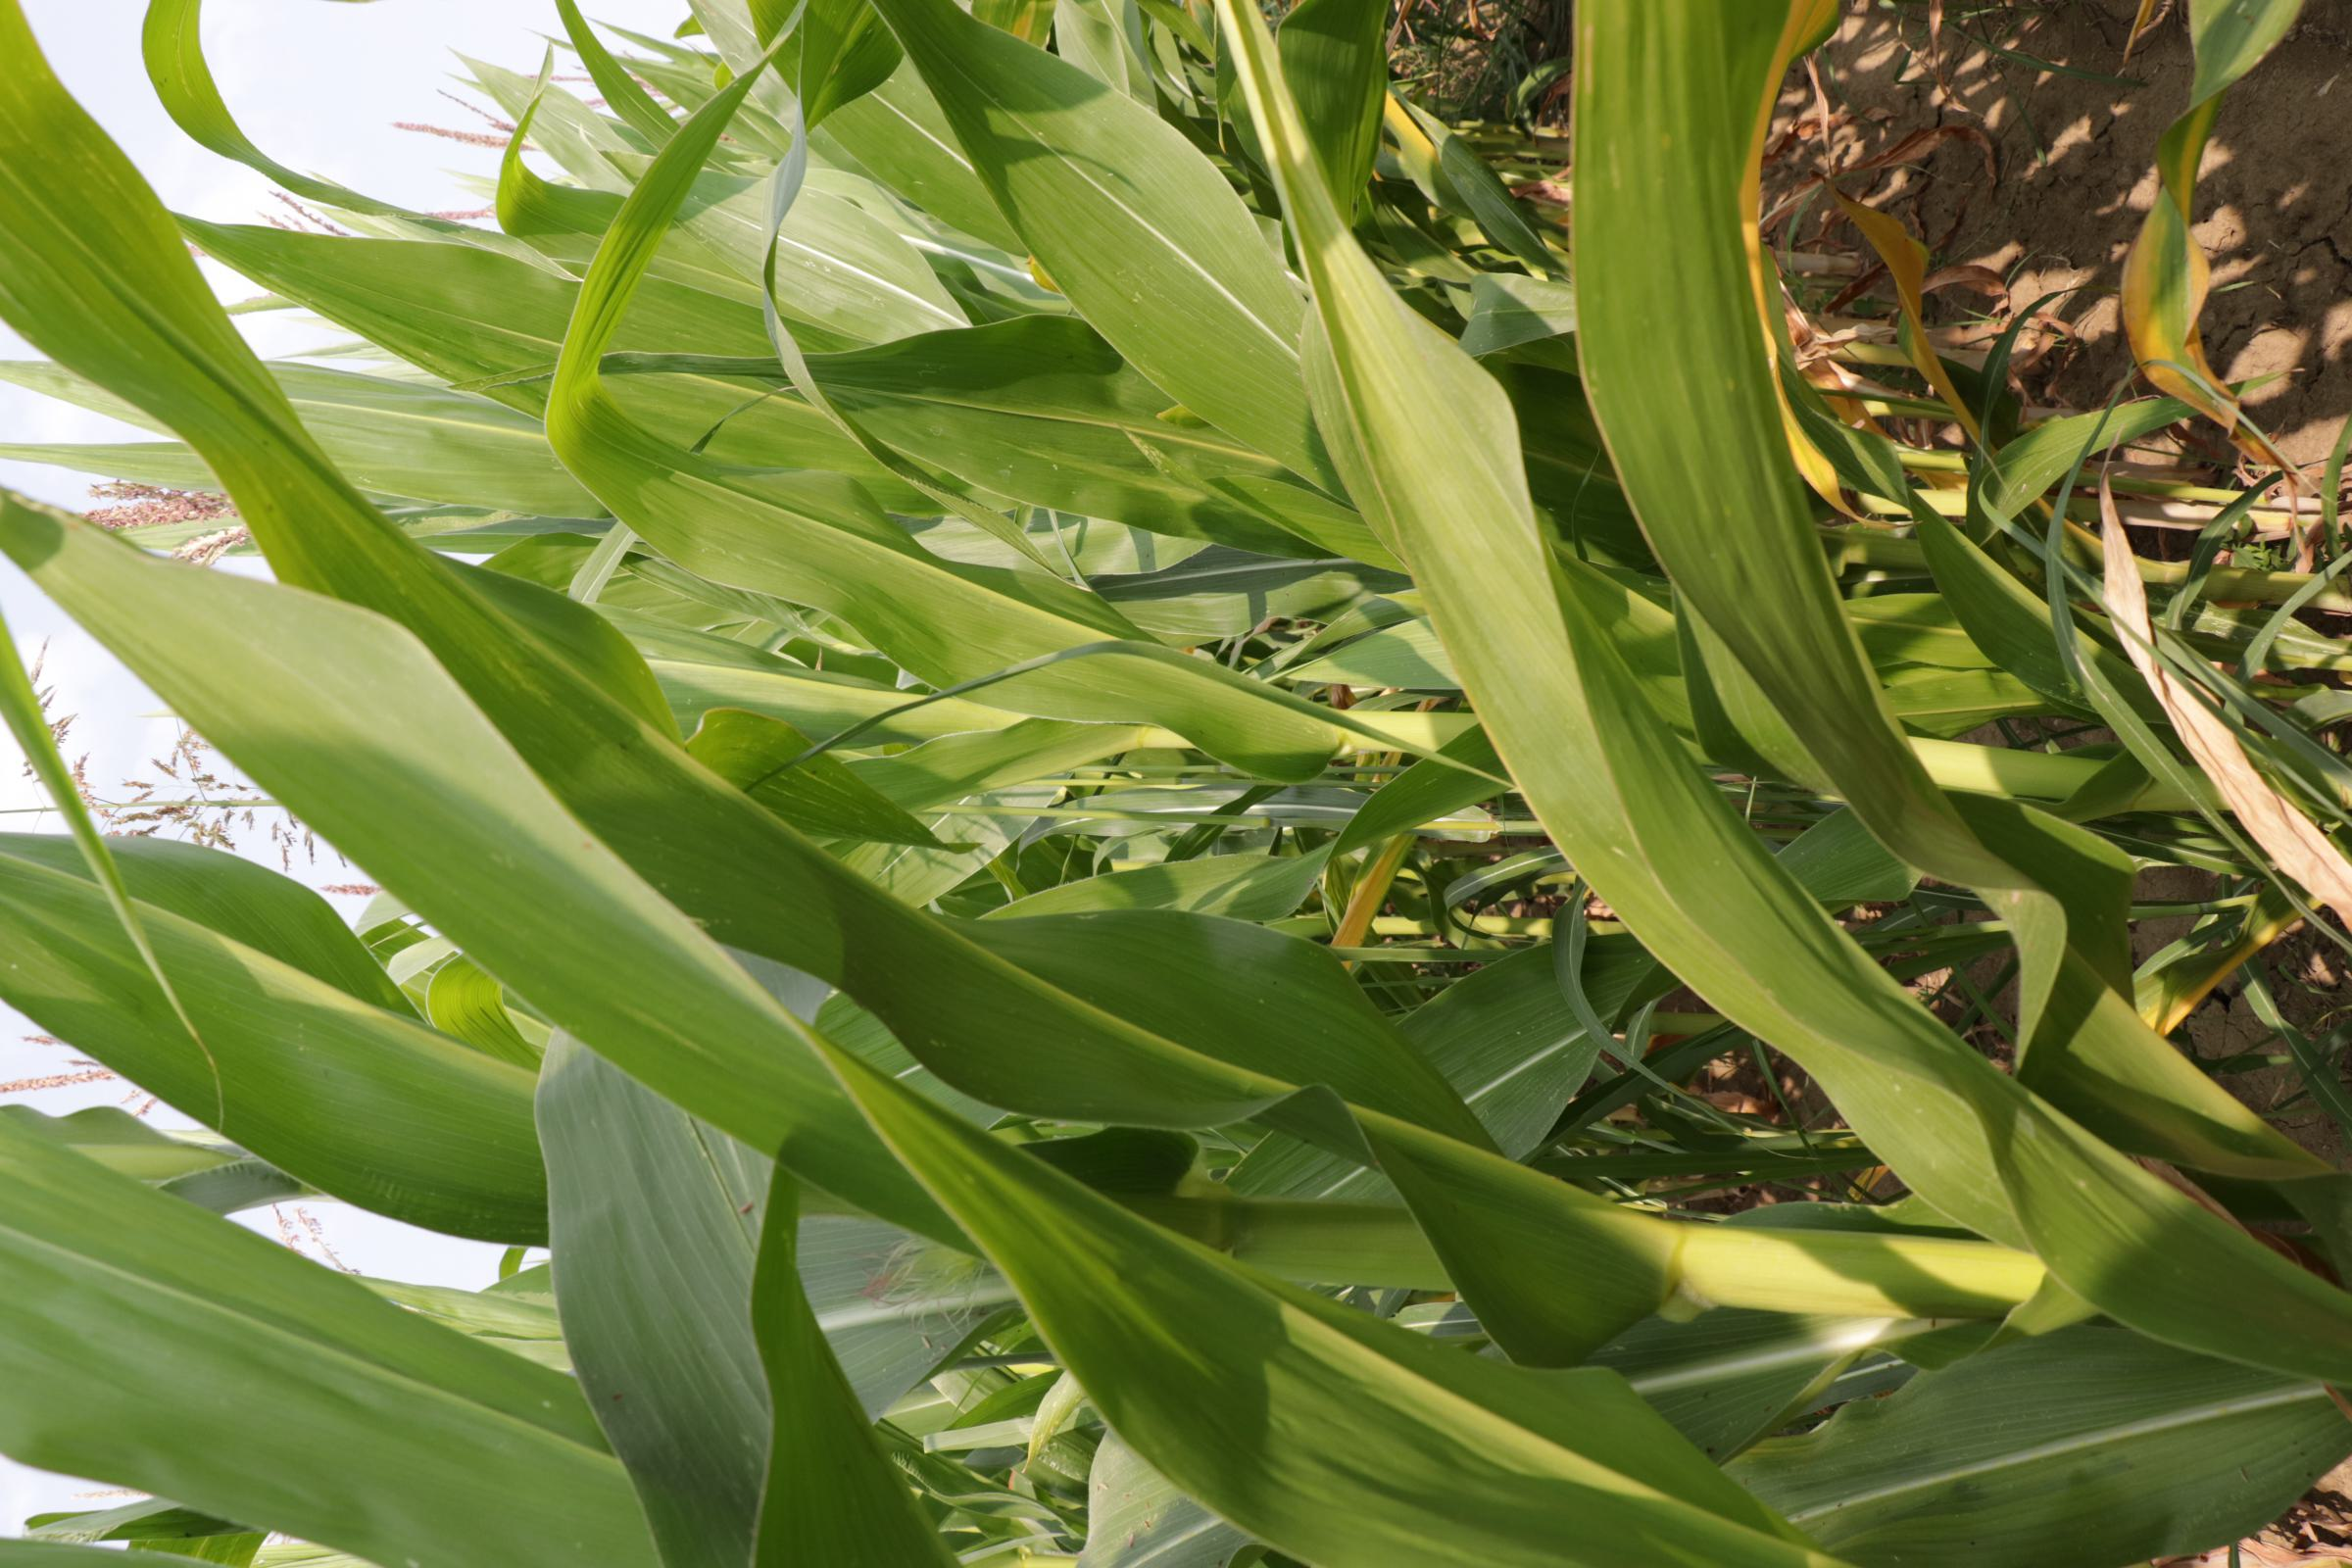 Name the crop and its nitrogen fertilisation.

maize, full nitrogen fertilisation
